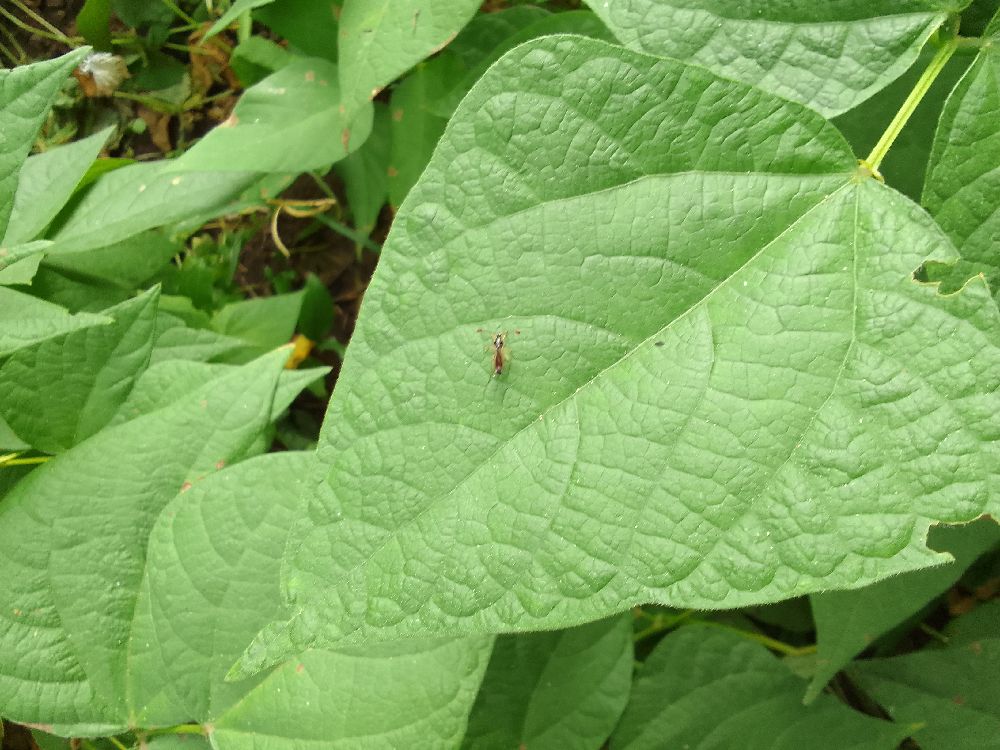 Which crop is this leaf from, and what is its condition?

common bean, healthy
